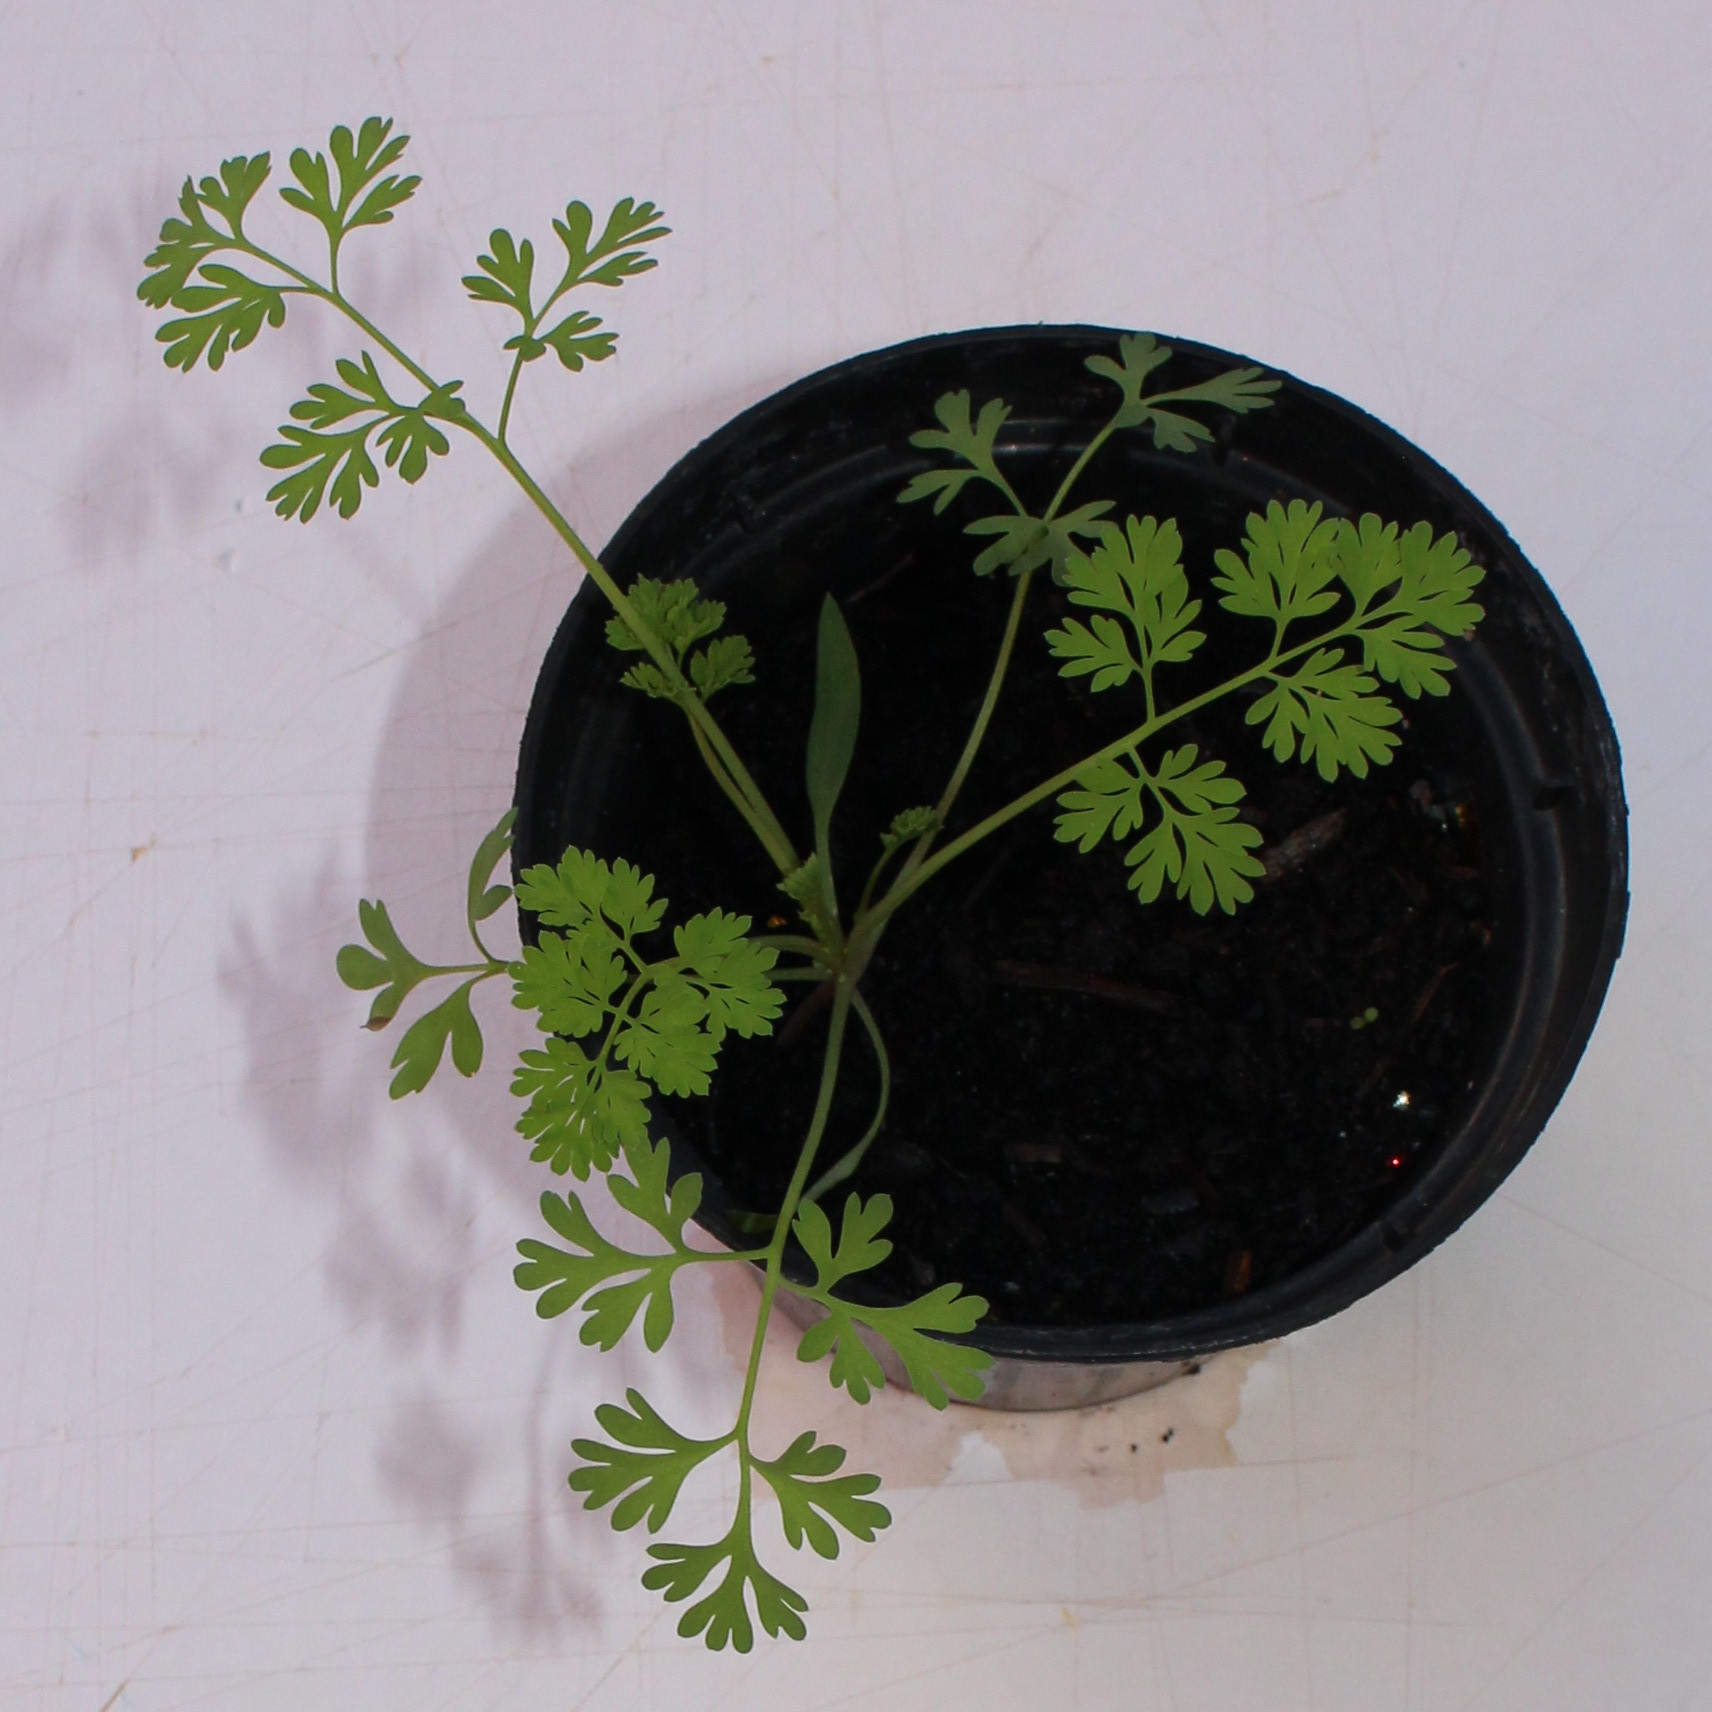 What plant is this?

Fumaria officinalis
